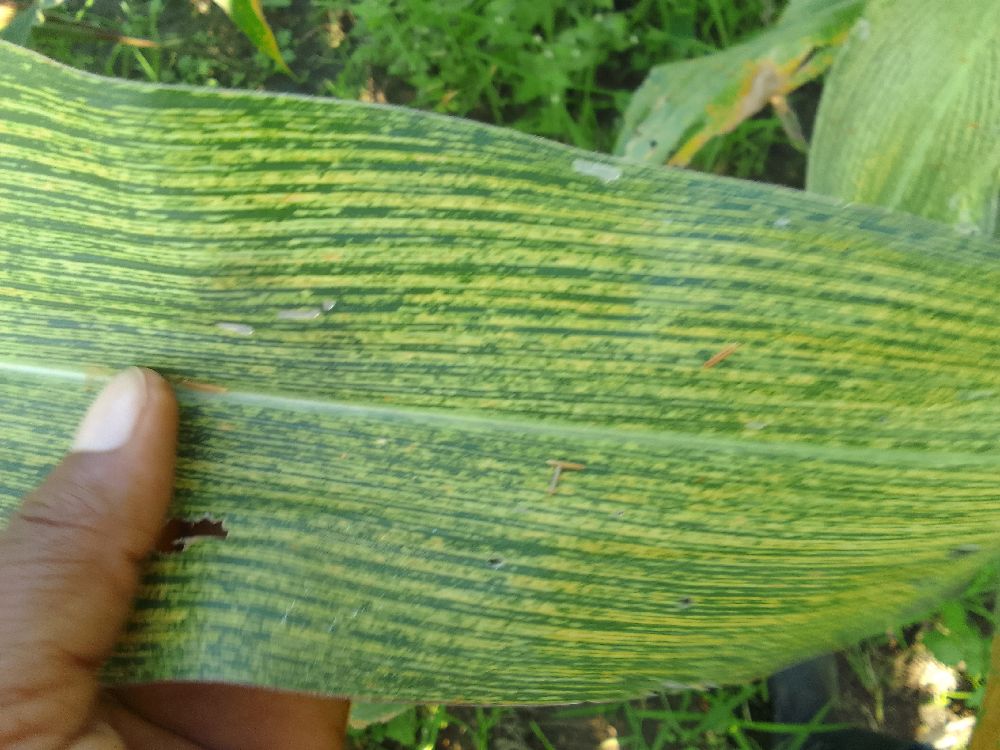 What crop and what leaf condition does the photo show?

maize, maize streak virus
